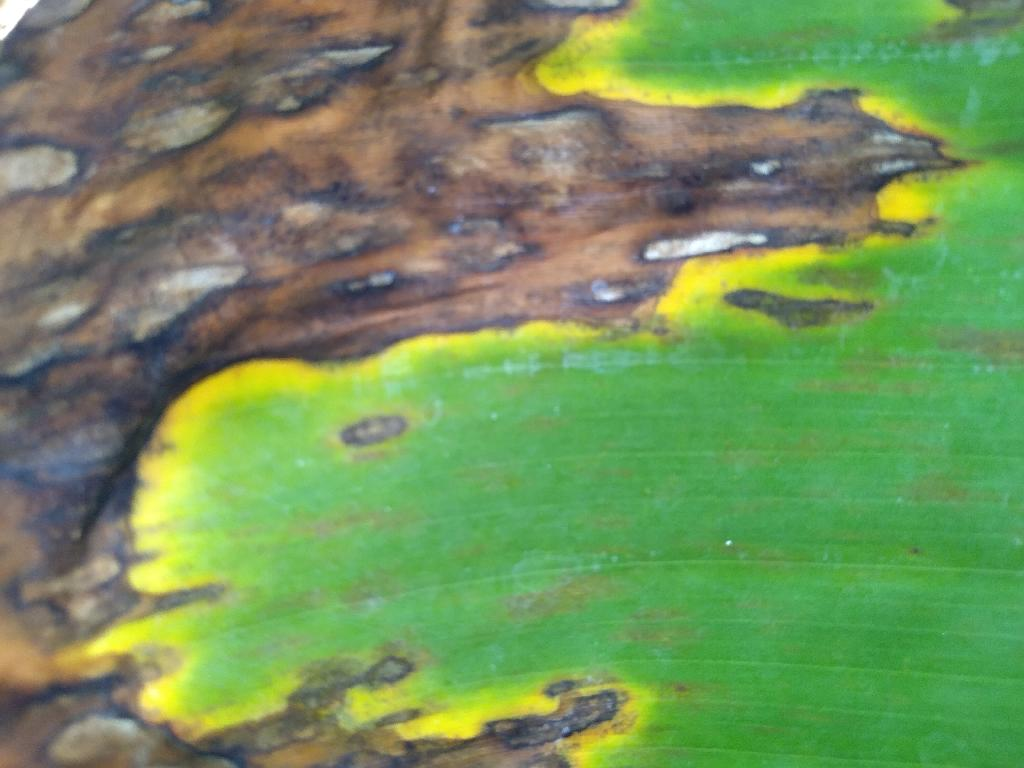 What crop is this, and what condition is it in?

banana, black sigatoka
